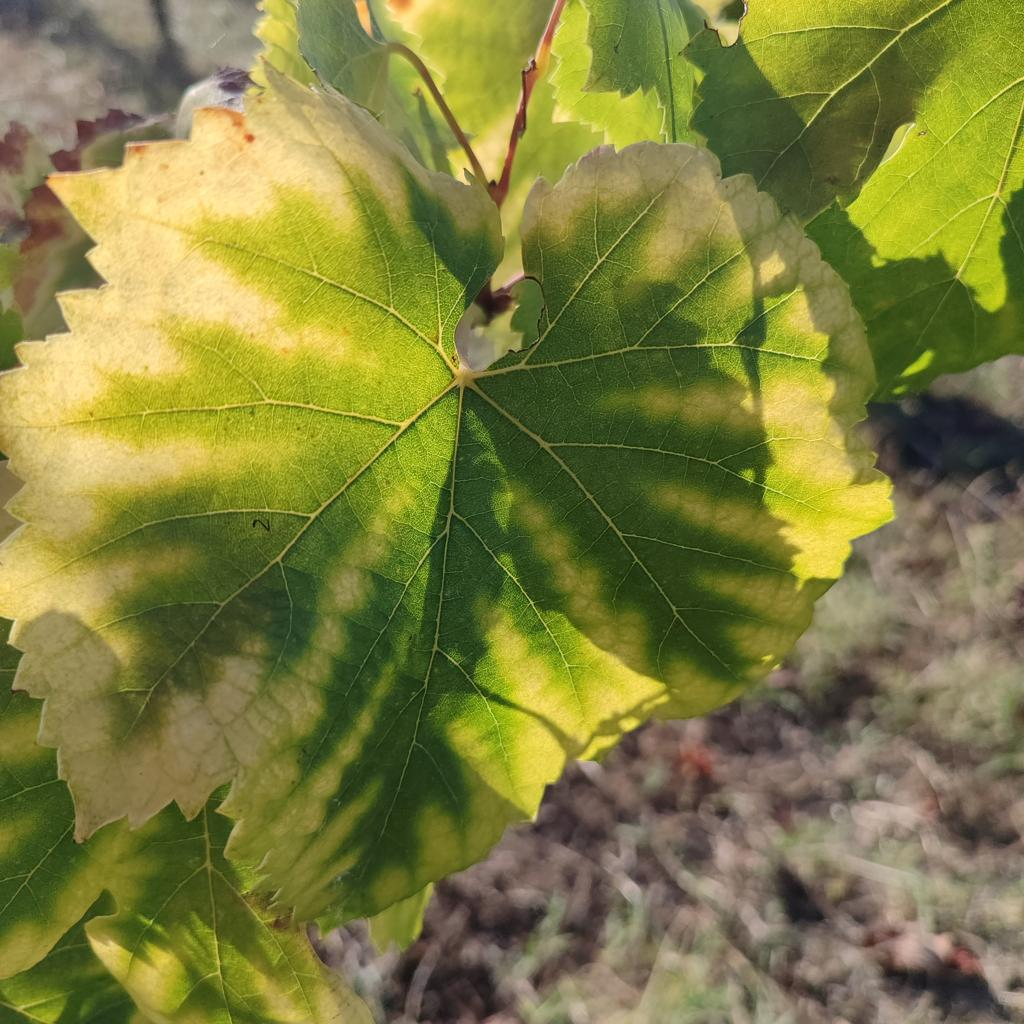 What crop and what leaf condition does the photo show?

grapevine, esca complex
